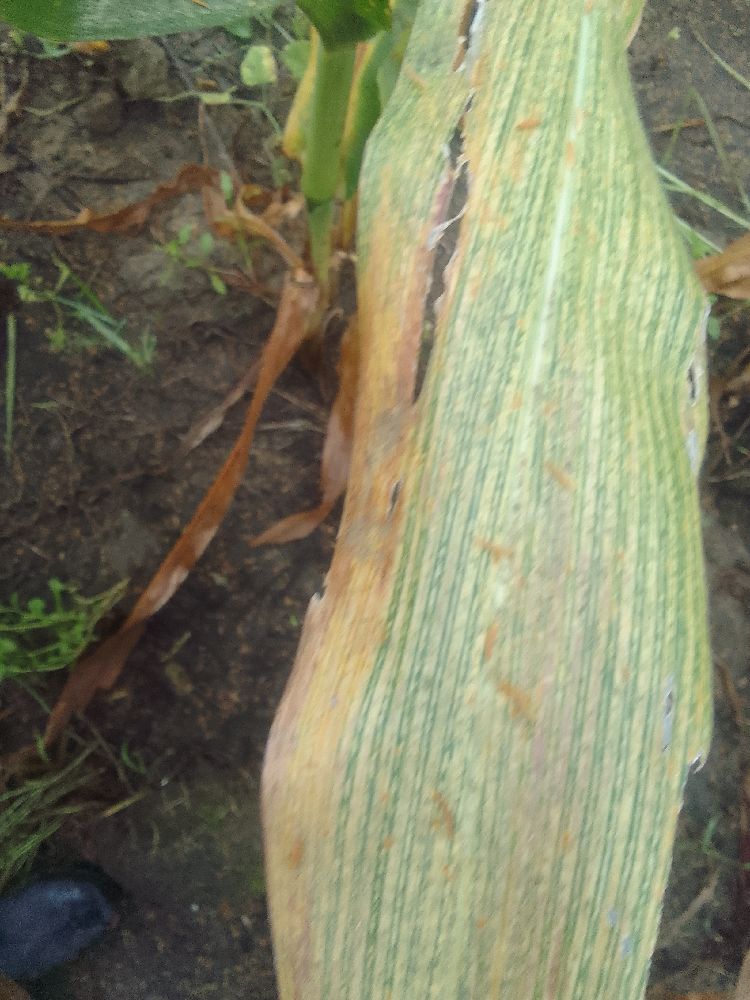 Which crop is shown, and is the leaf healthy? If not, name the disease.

maize, maize streak virus
